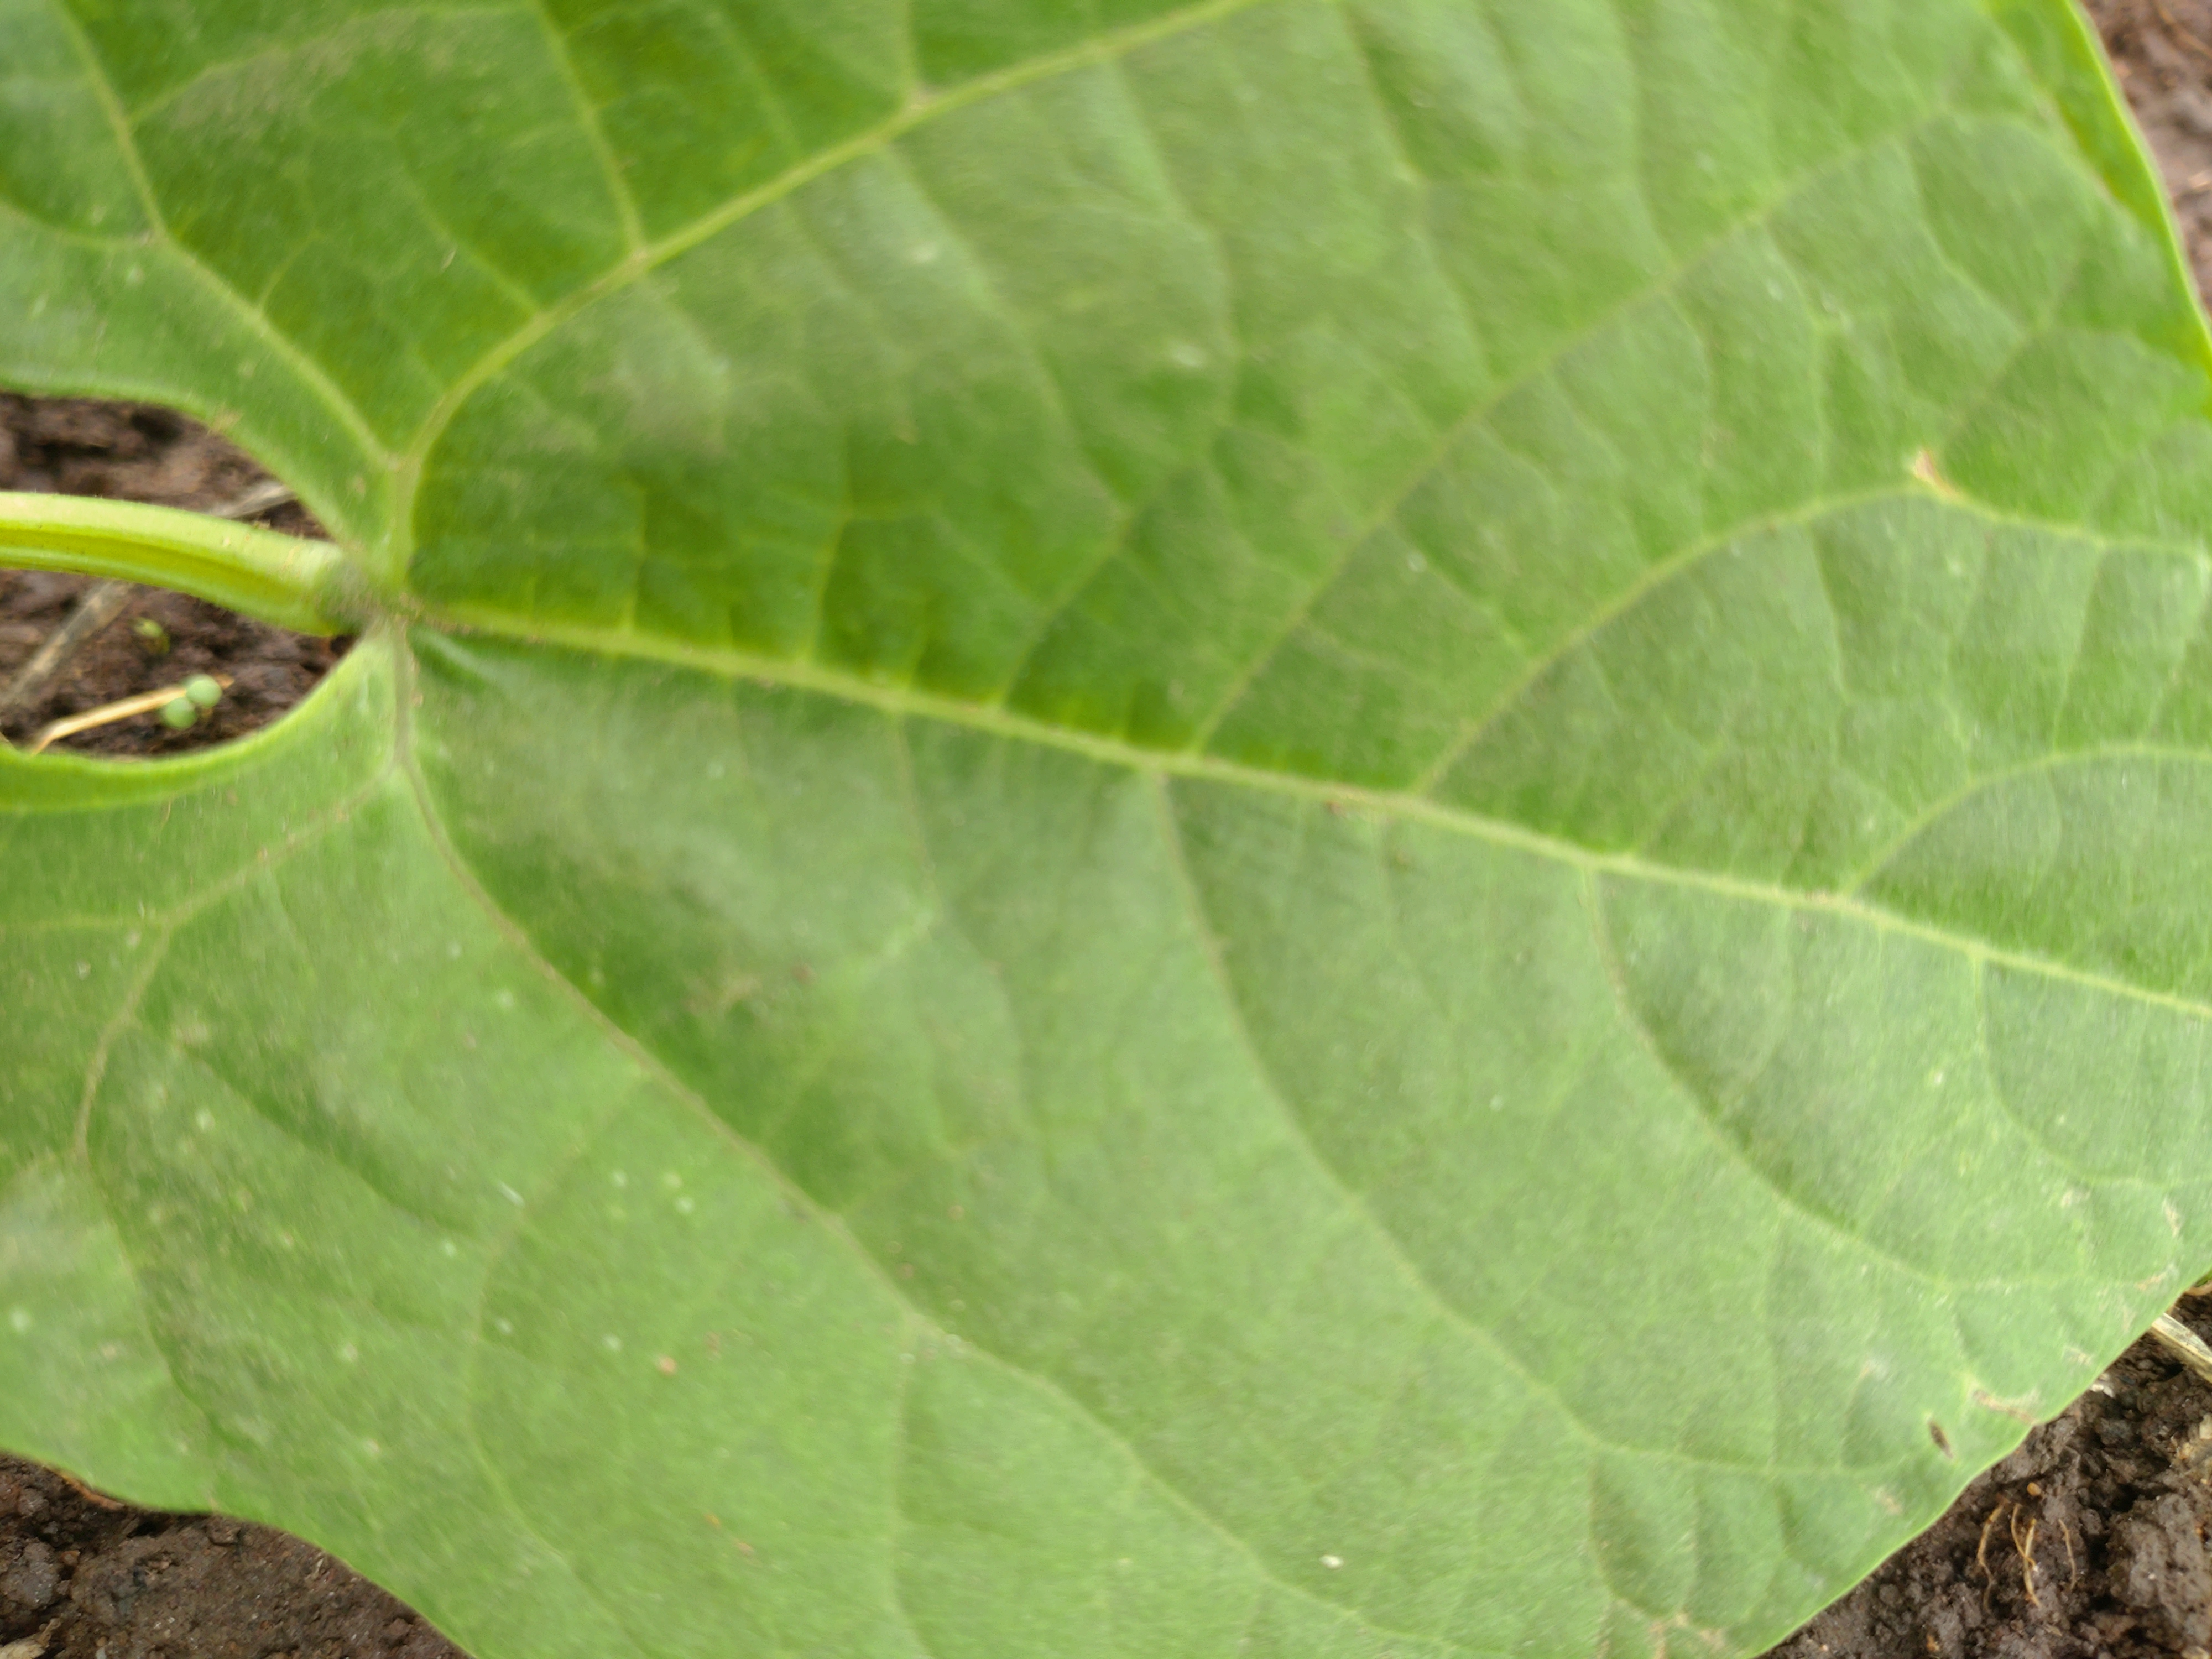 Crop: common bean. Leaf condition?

healthy
